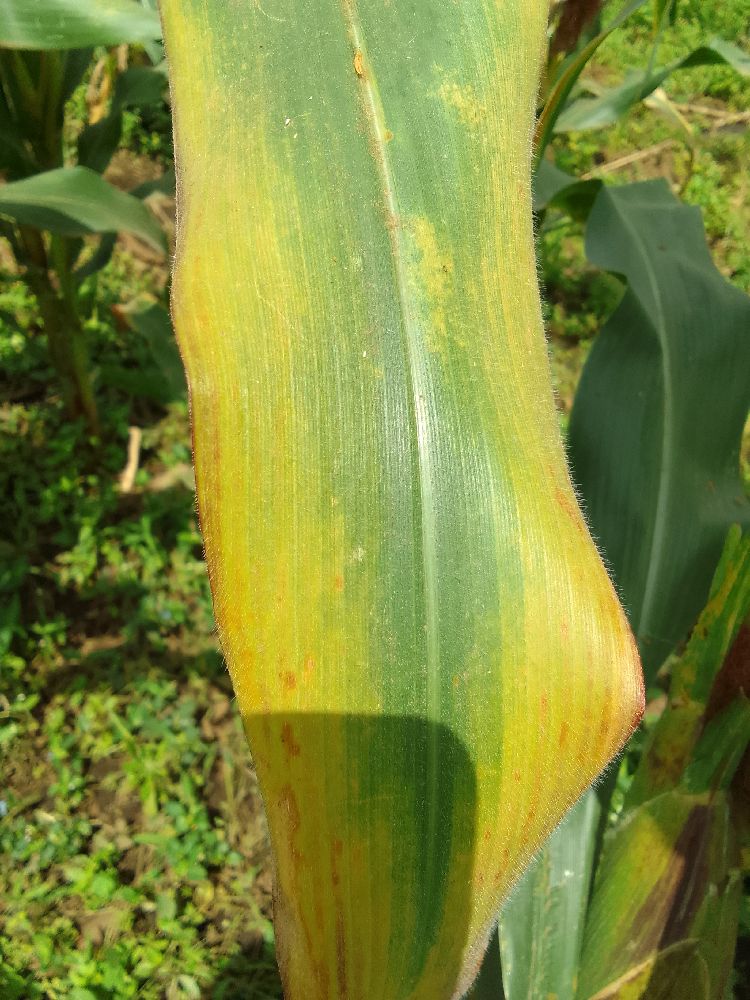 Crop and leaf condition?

maize, maize lethal necrosis
